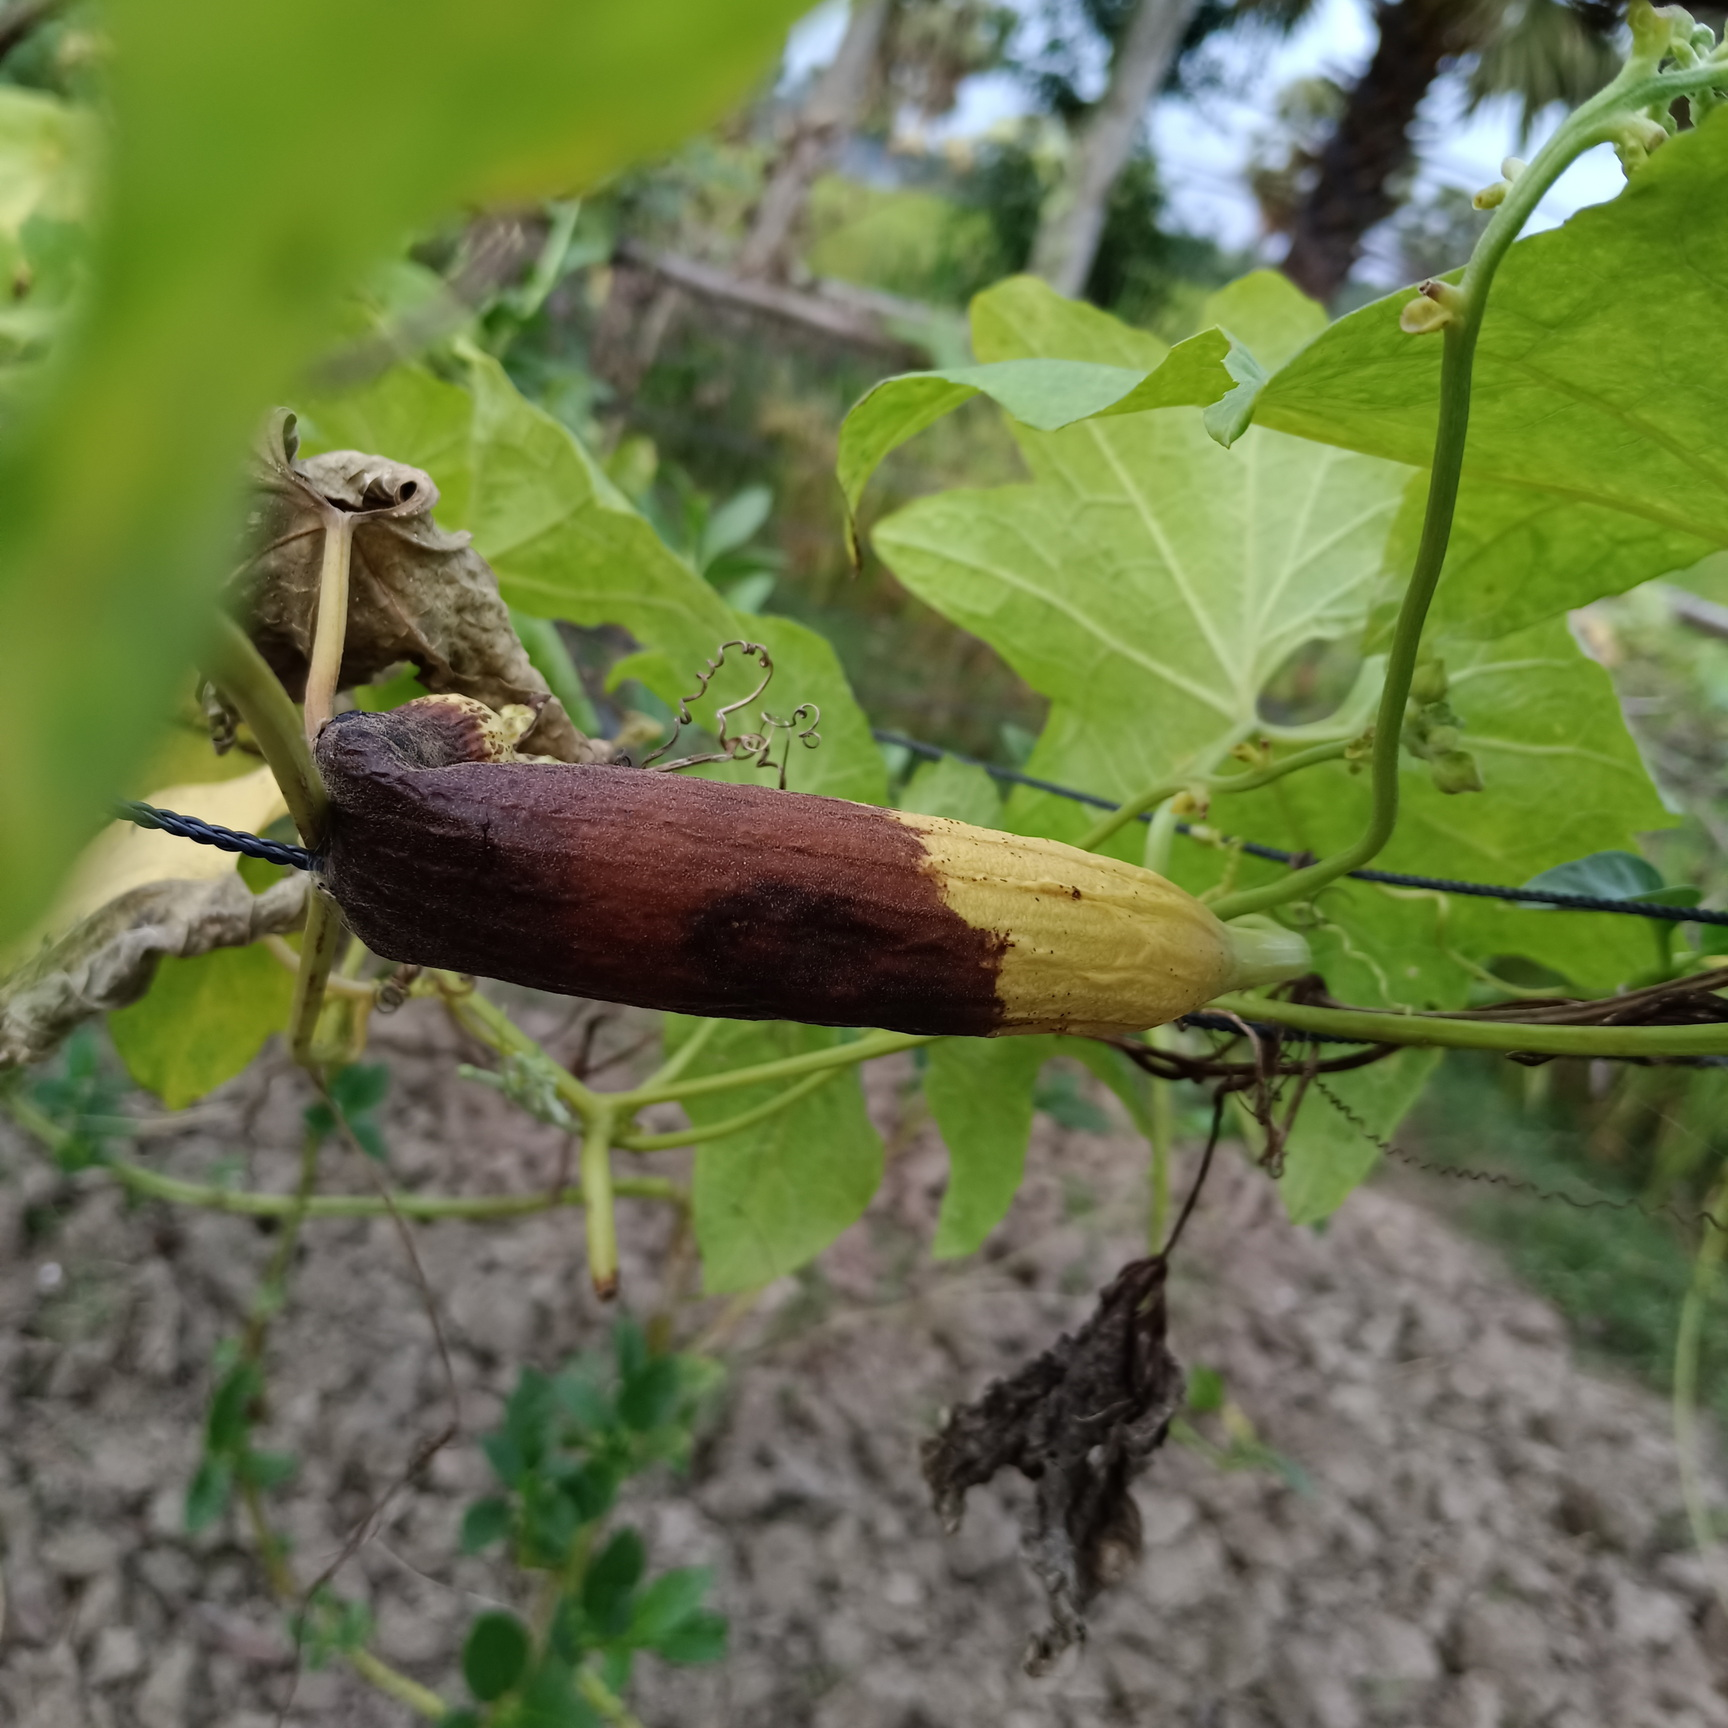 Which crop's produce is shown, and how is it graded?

luffa, faulty
